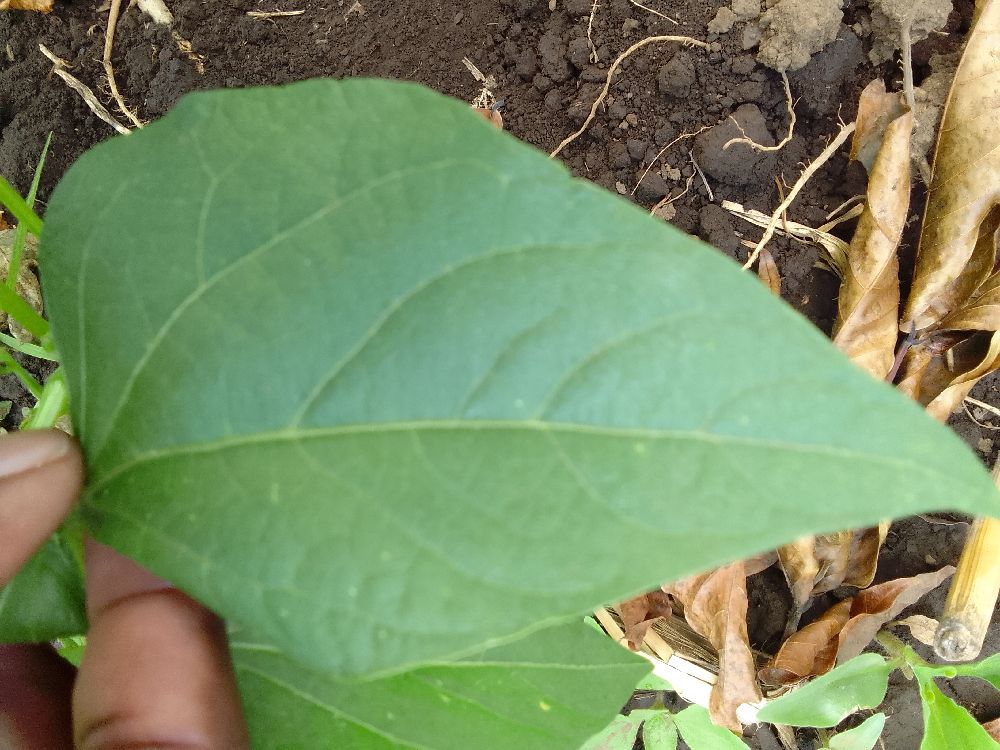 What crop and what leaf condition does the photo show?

common bean, healthy
